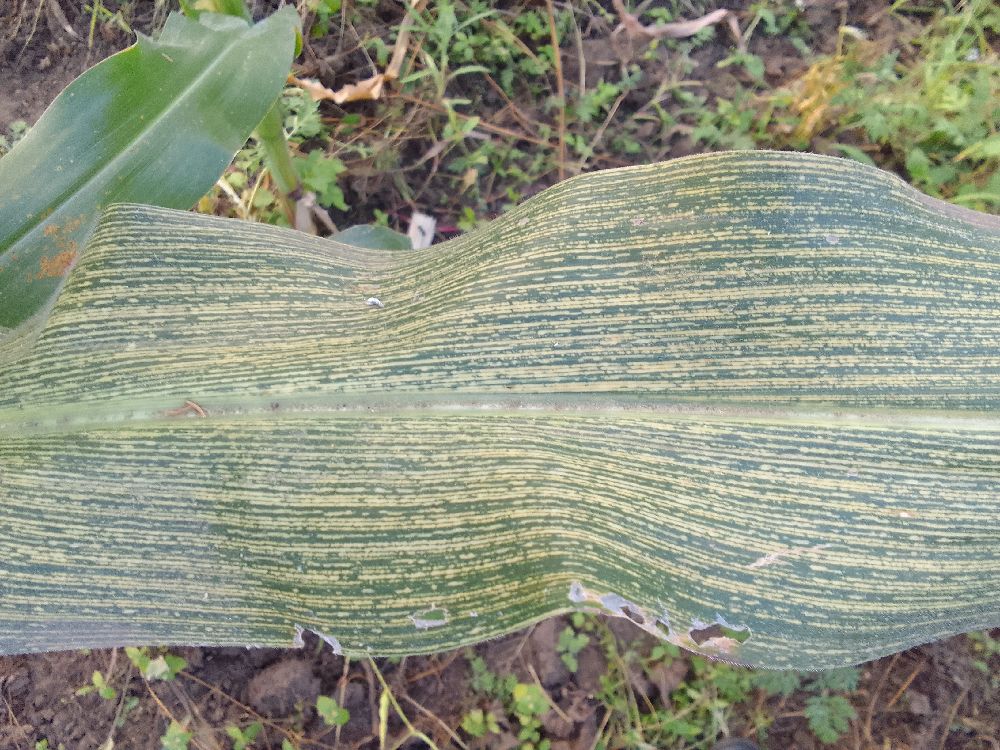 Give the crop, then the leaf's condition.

maize, maize streak virus
